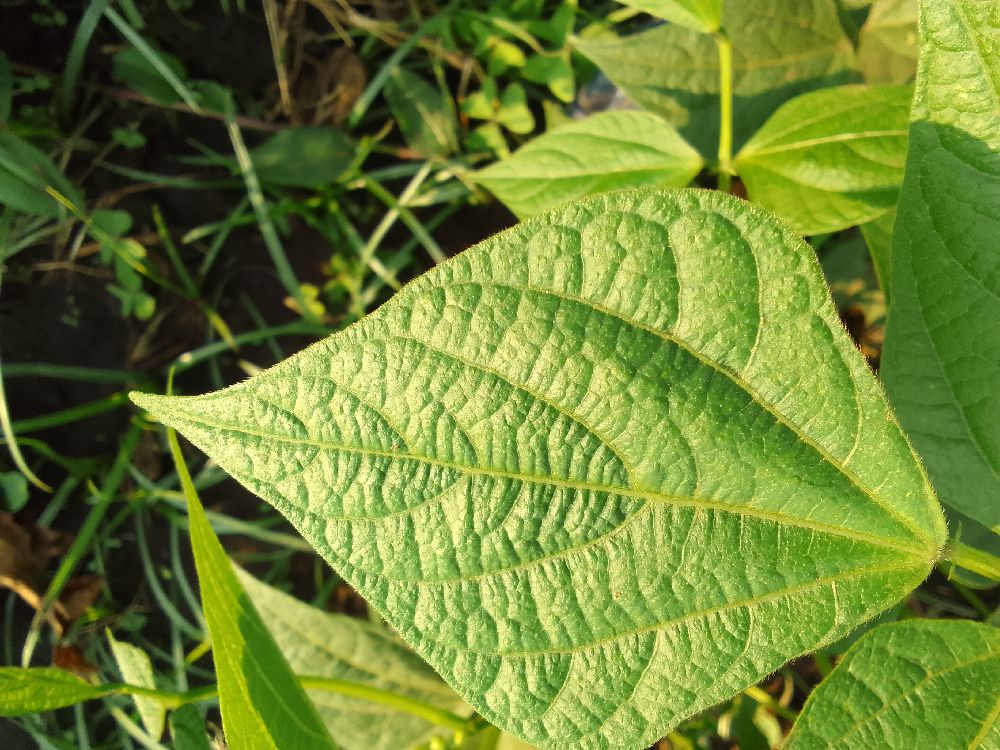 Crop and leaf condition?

common bean, healthy
